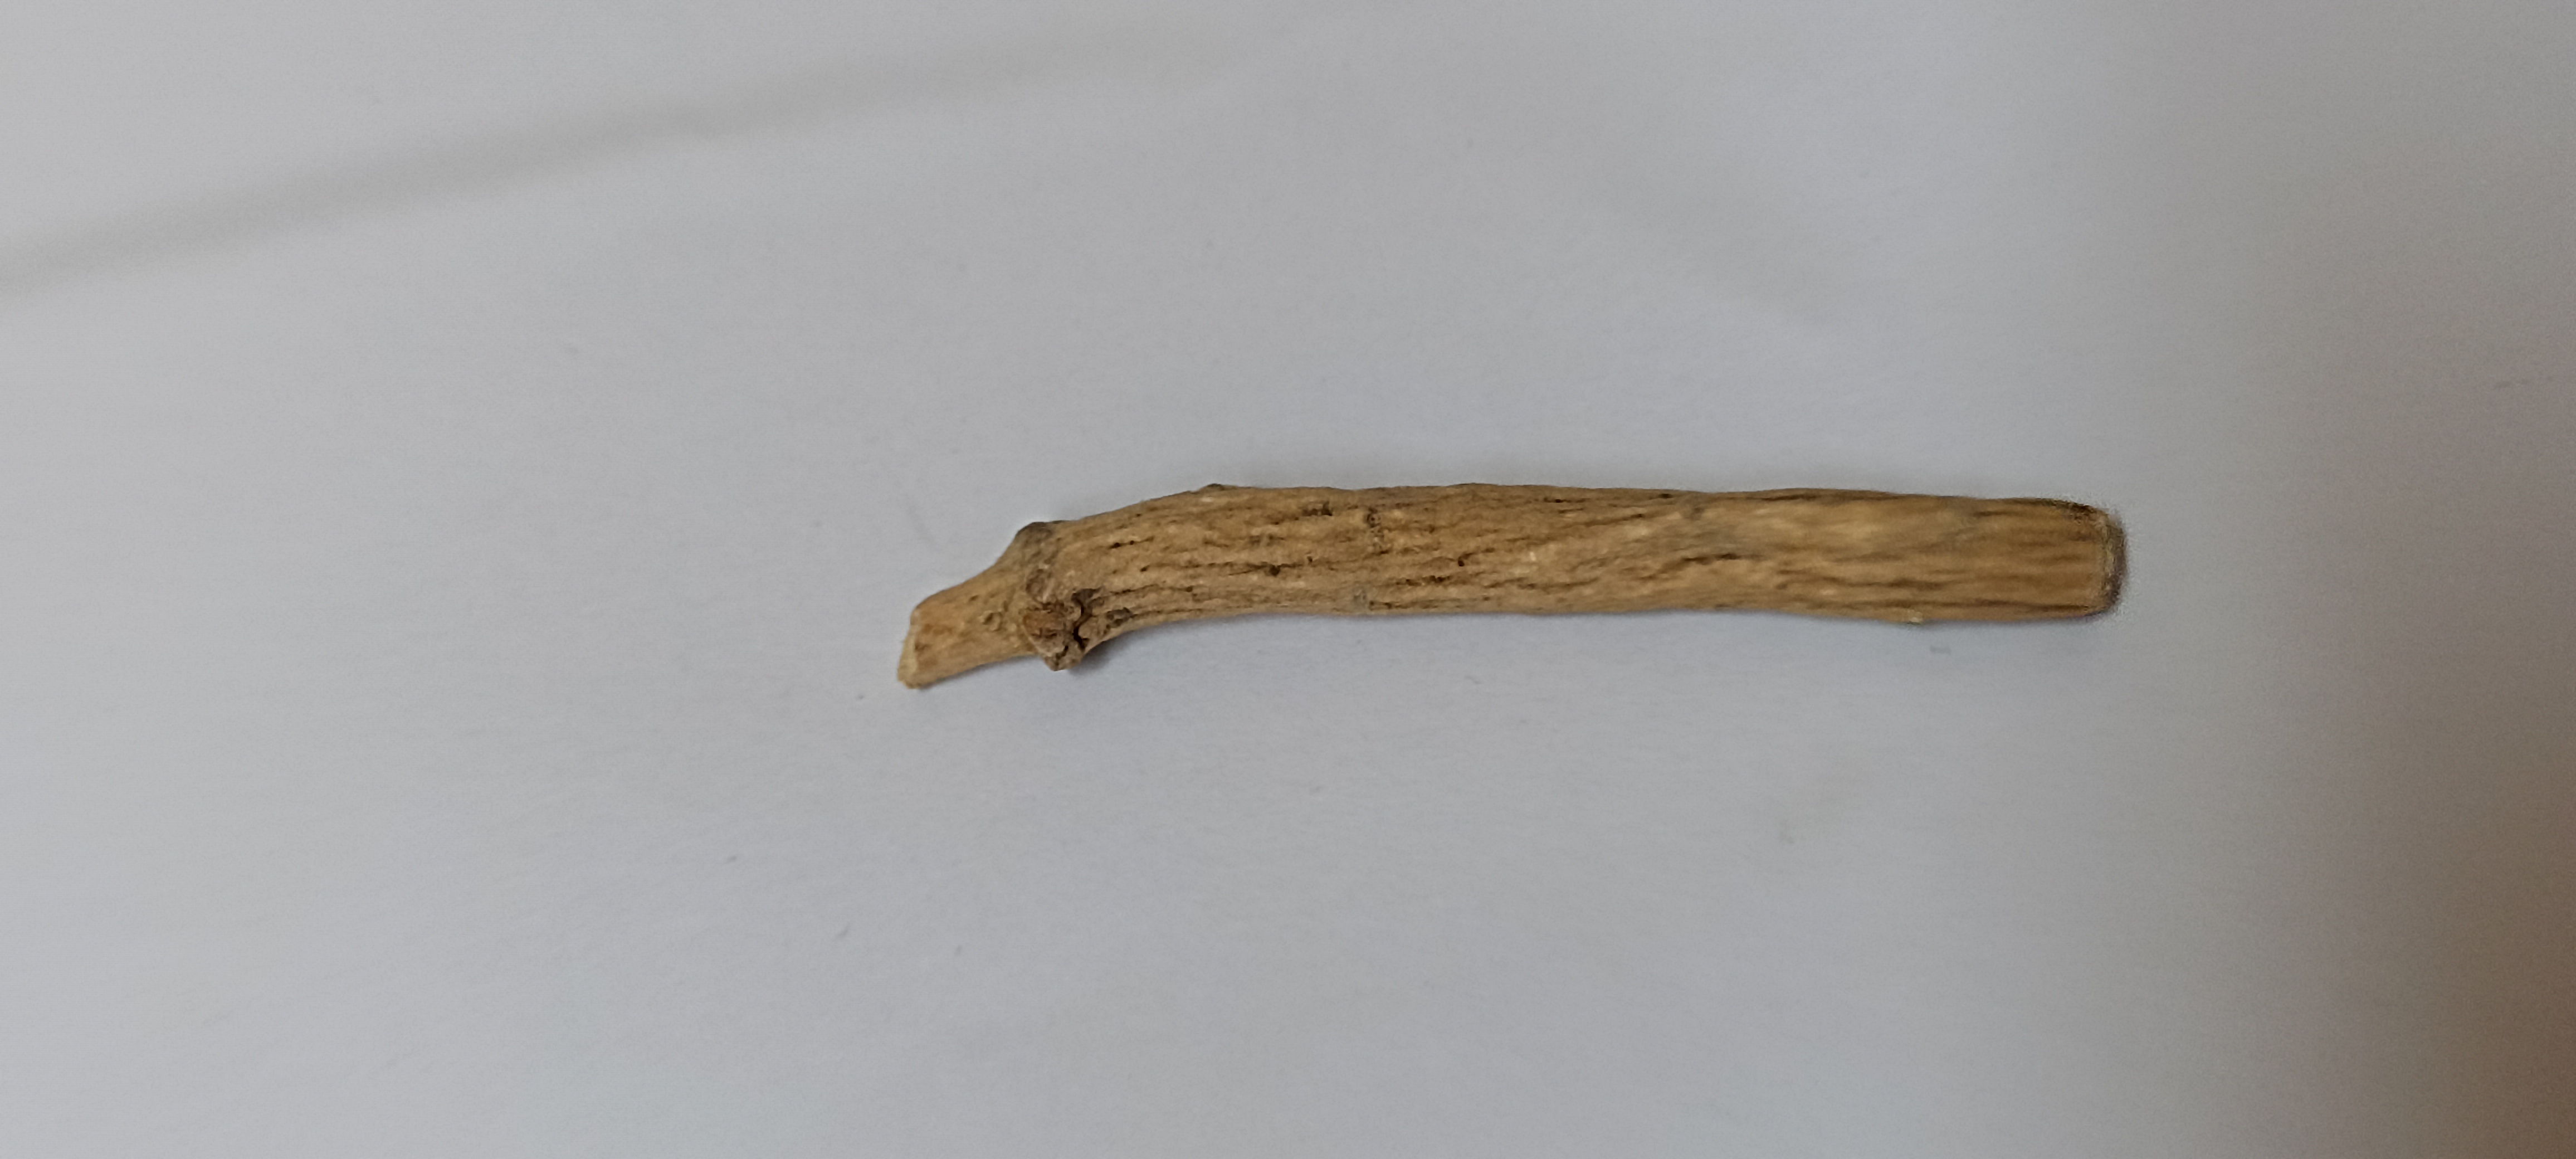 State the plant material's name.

ashwagandha
